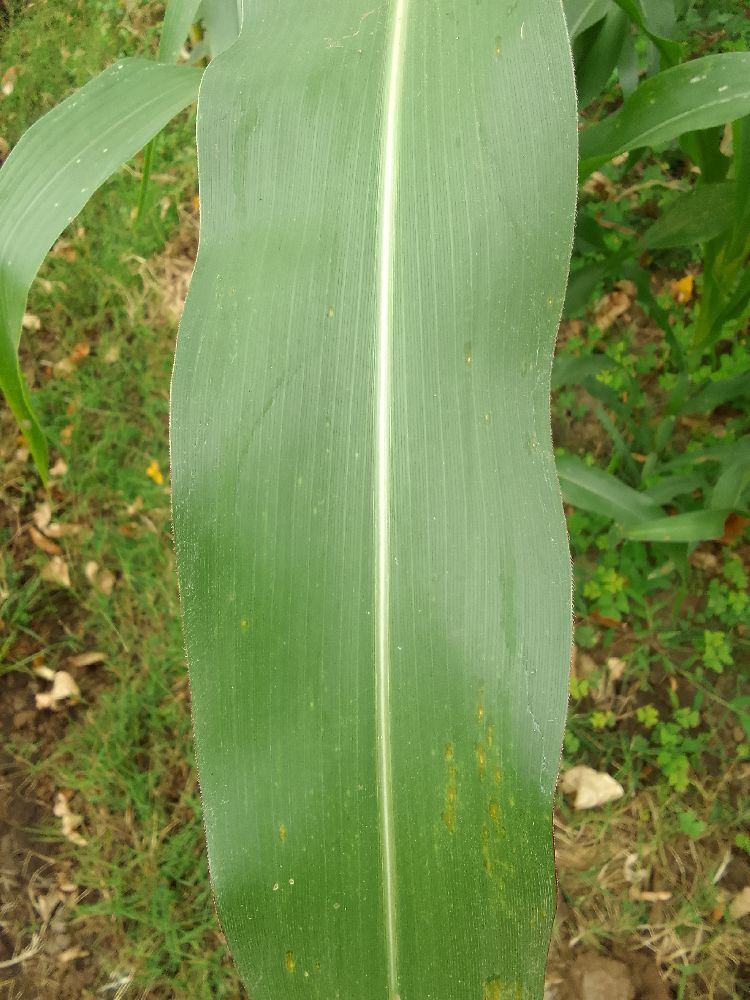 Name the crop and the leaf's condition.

maize, healthy
